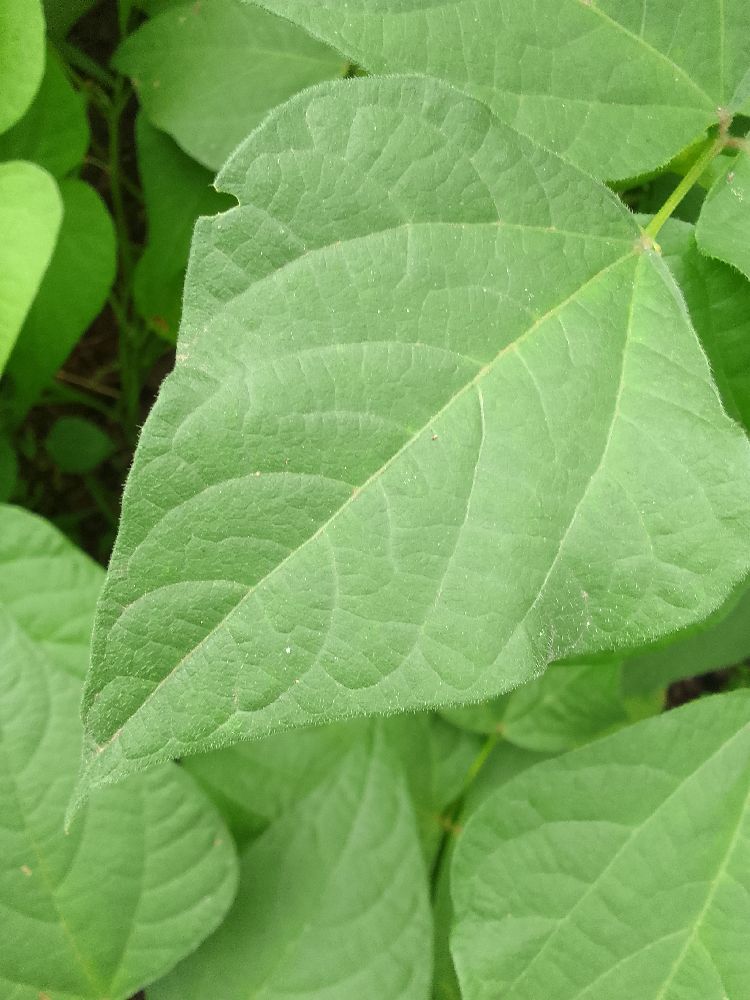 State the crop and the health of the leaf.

common bean, healthy
